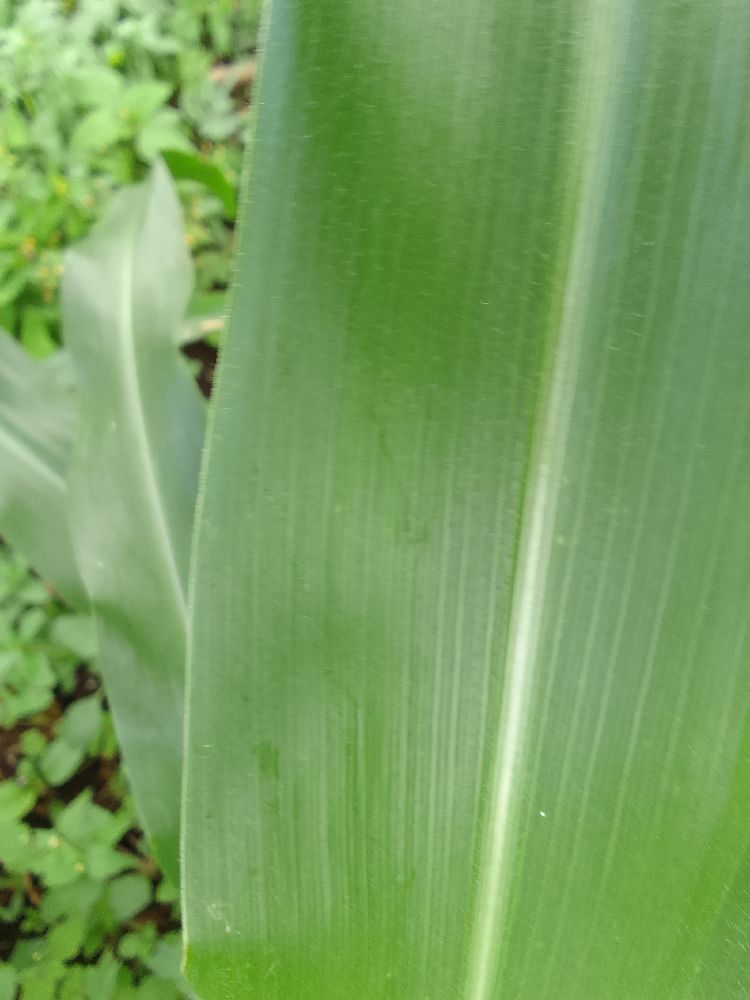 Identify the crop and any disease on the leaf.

maize, healthy
